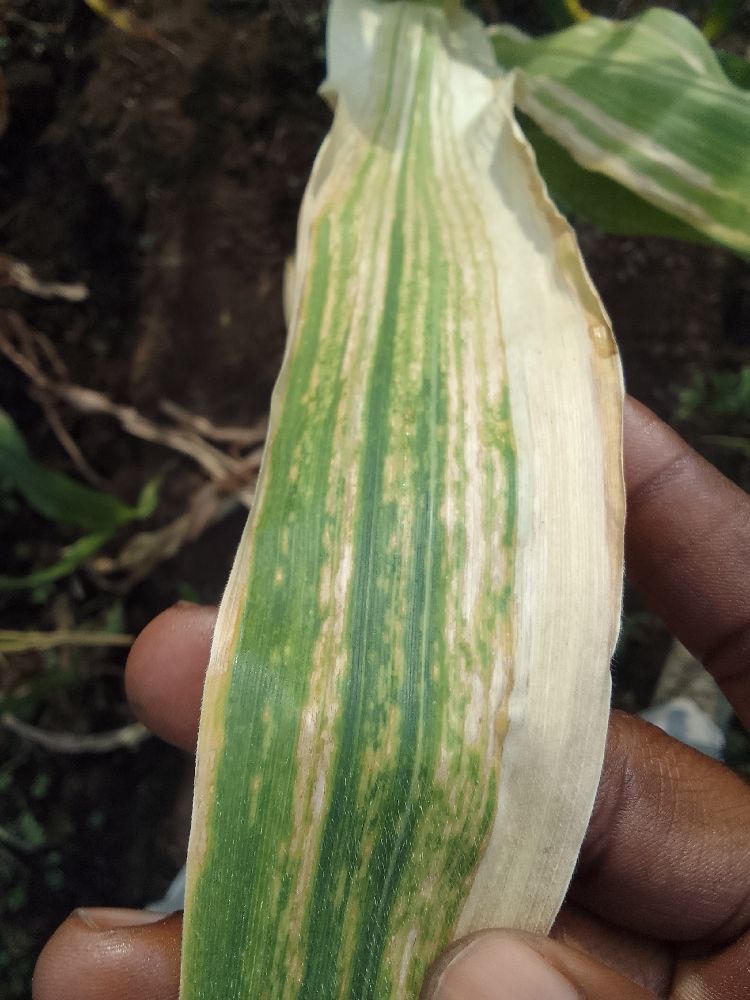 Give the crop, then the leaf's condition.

maize, maize lethal necrosis
